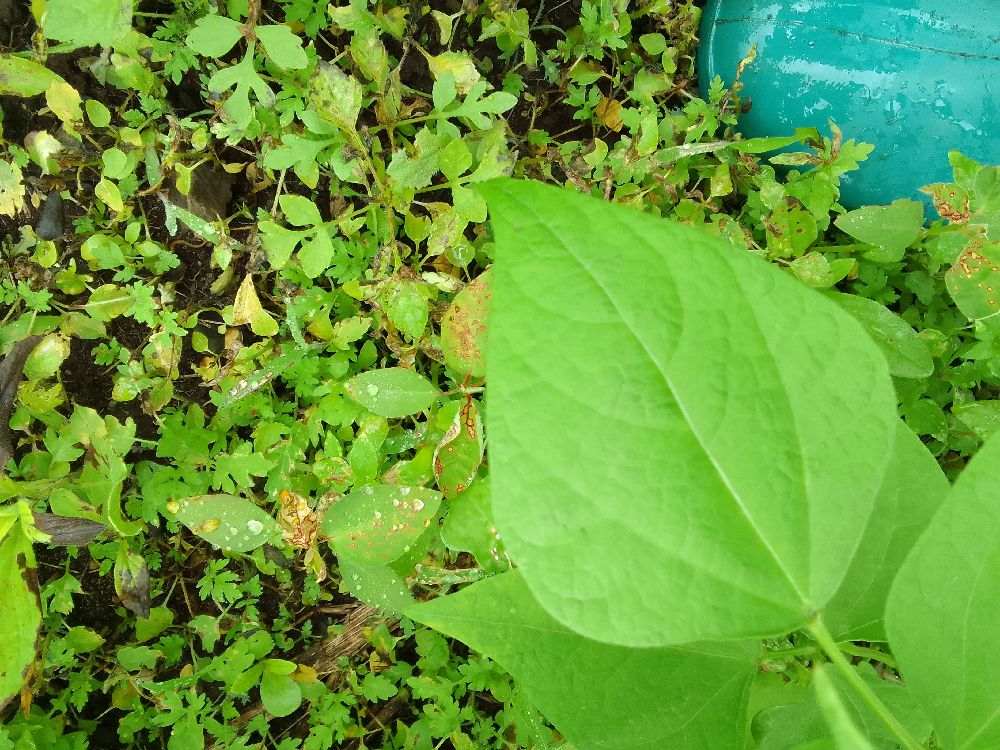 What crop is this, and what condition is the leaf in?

common bean, healthy
